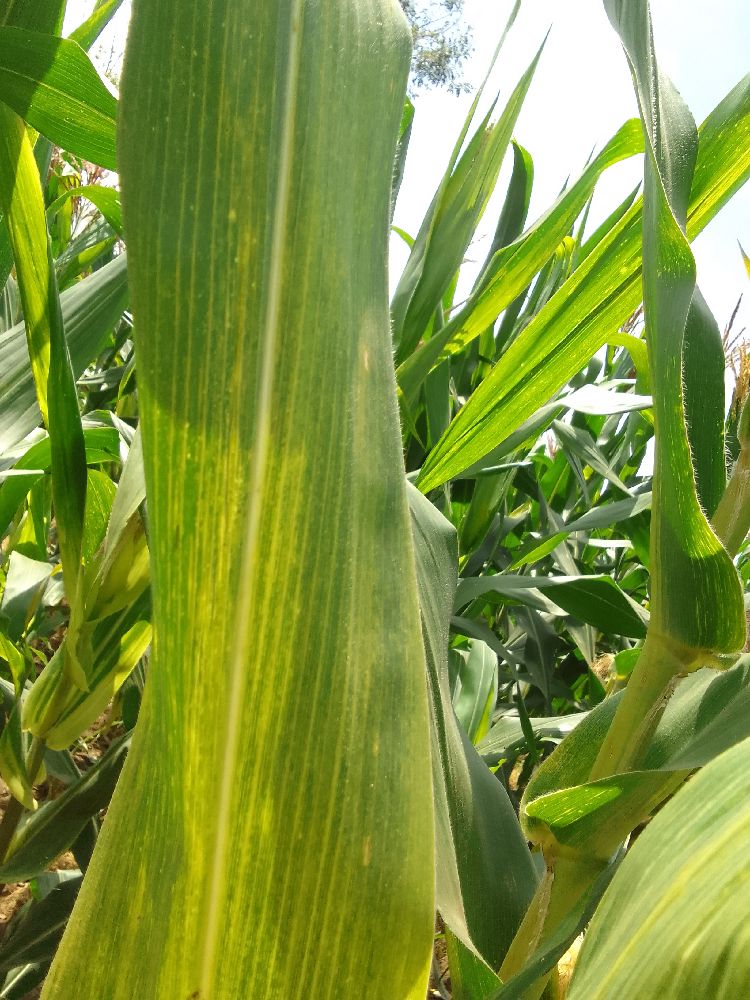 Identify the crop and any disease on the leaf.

maize, maize lethal necrosis
